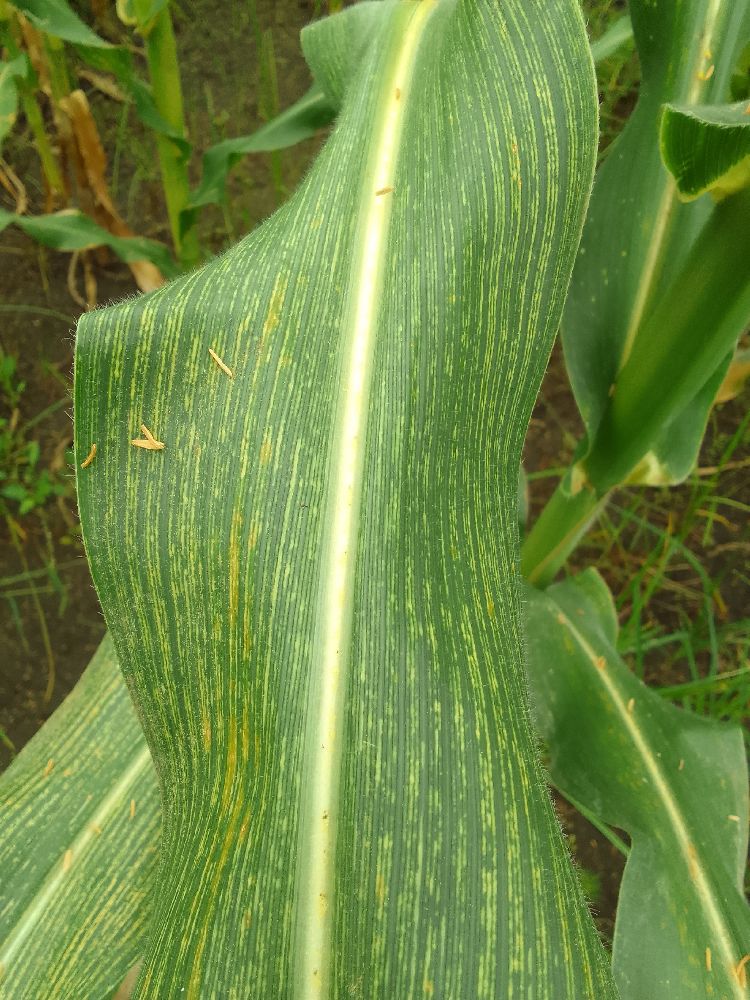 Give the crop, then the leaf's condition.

maize, maize streak virus
